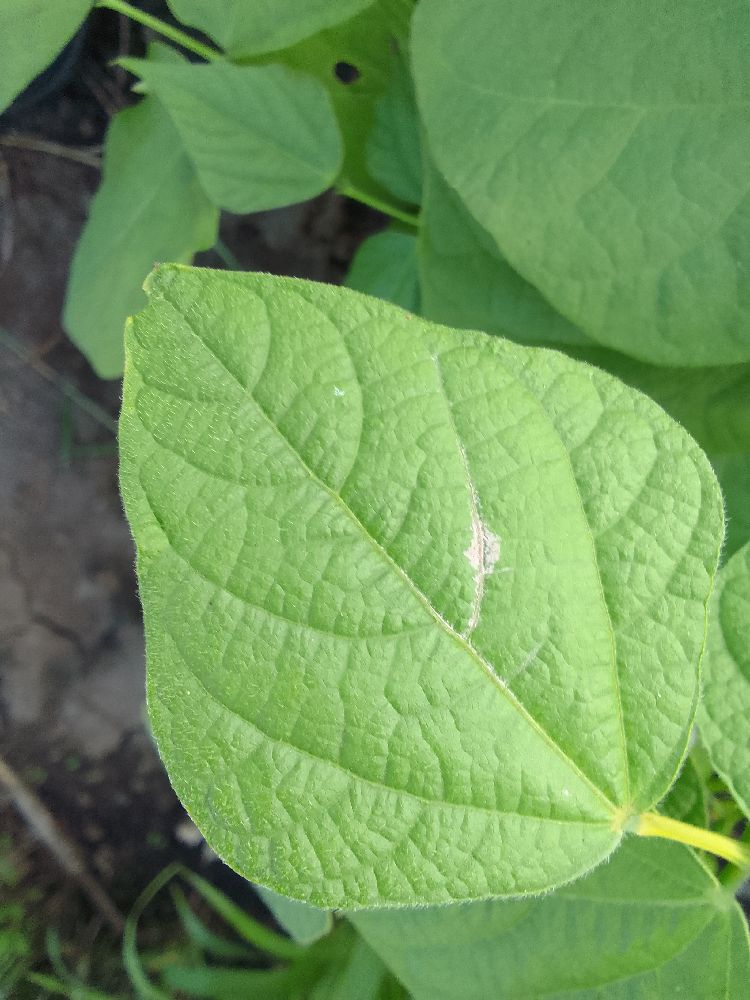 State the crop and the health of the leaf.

common bean, healthy
